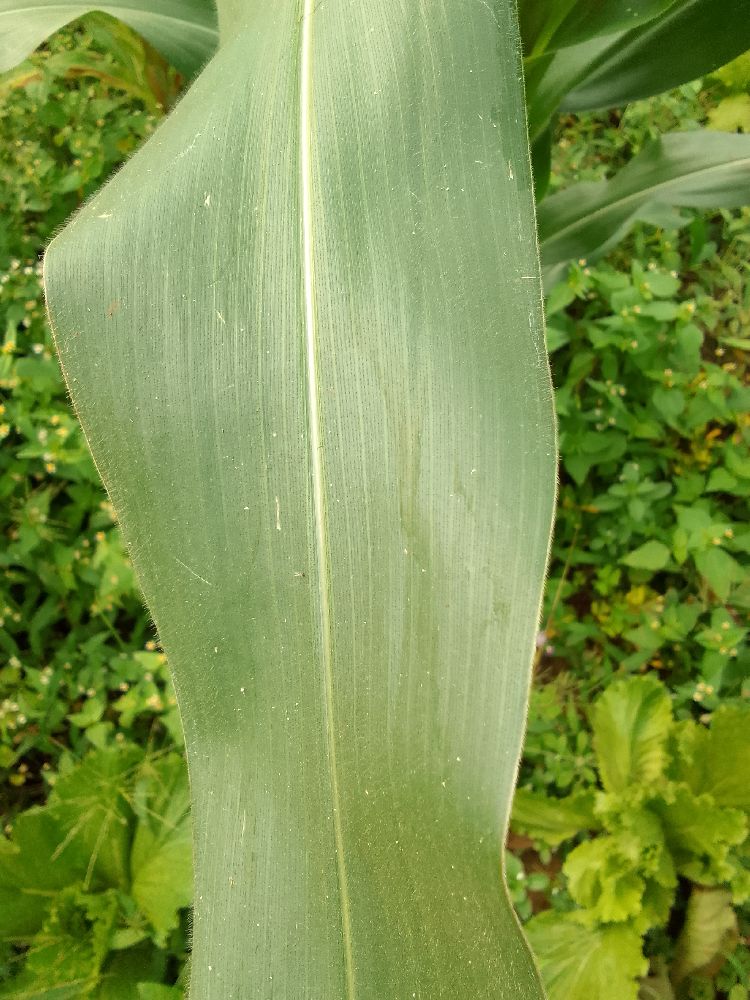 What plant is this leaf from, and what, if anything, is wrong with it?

maize, healthy
